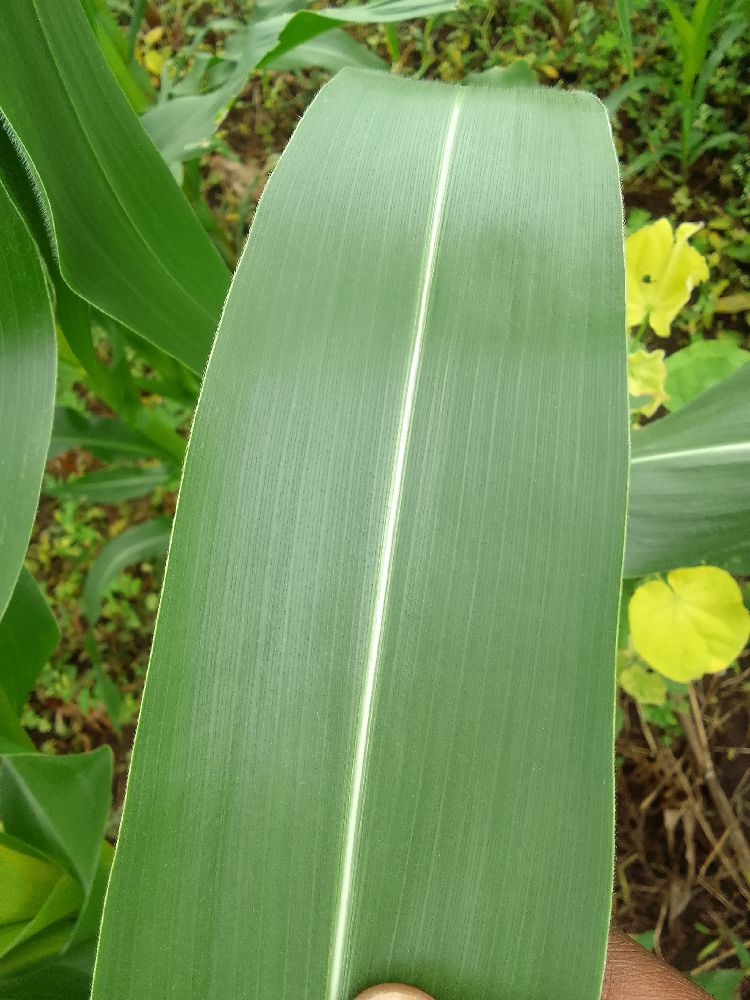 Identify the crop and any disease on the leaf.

maize, healthy
